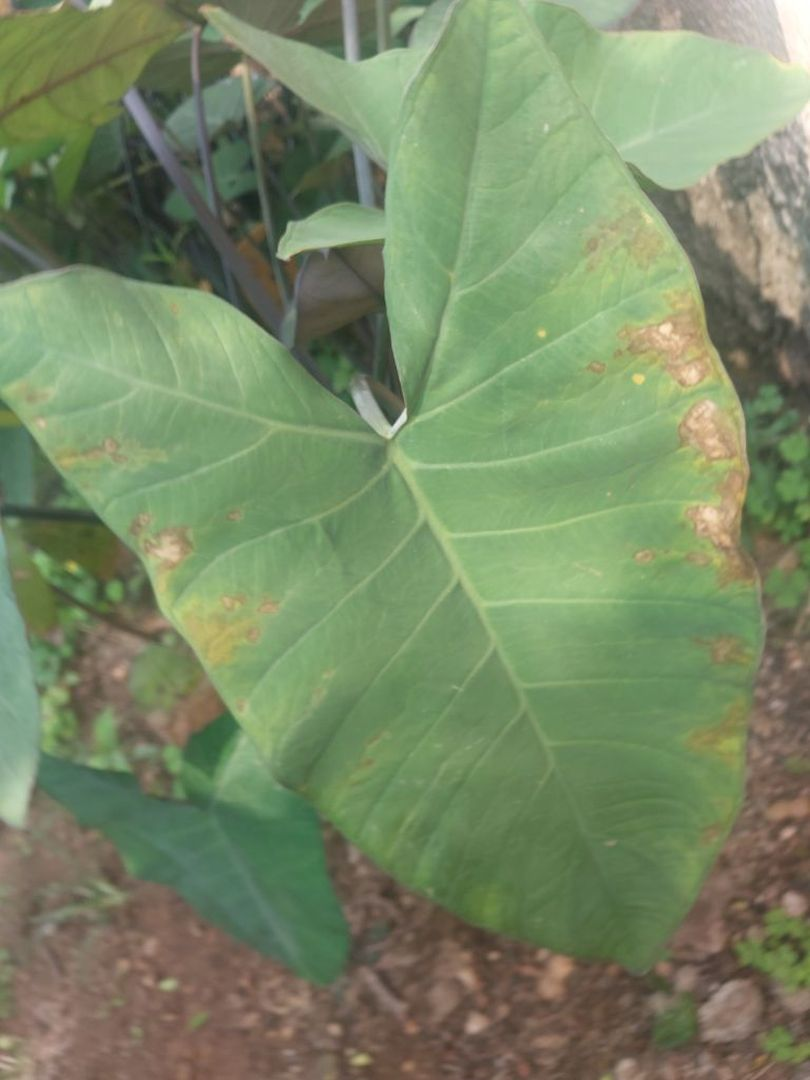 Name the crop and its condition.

taro, leaf blight
